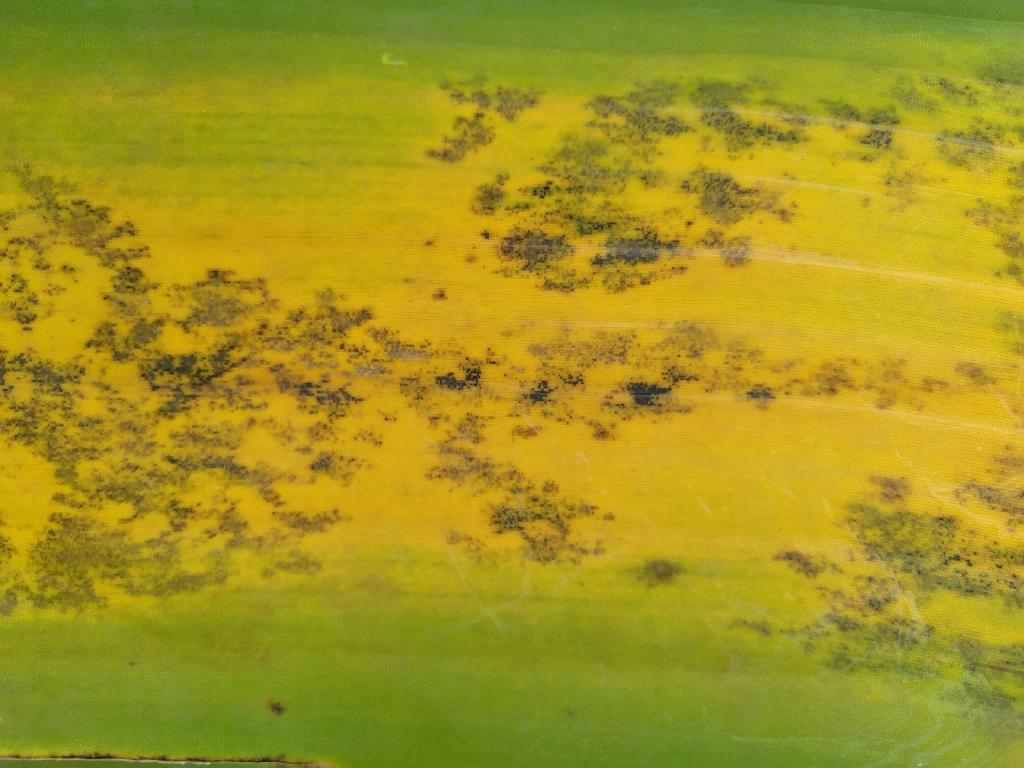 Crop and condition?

banana, black sigatoka
